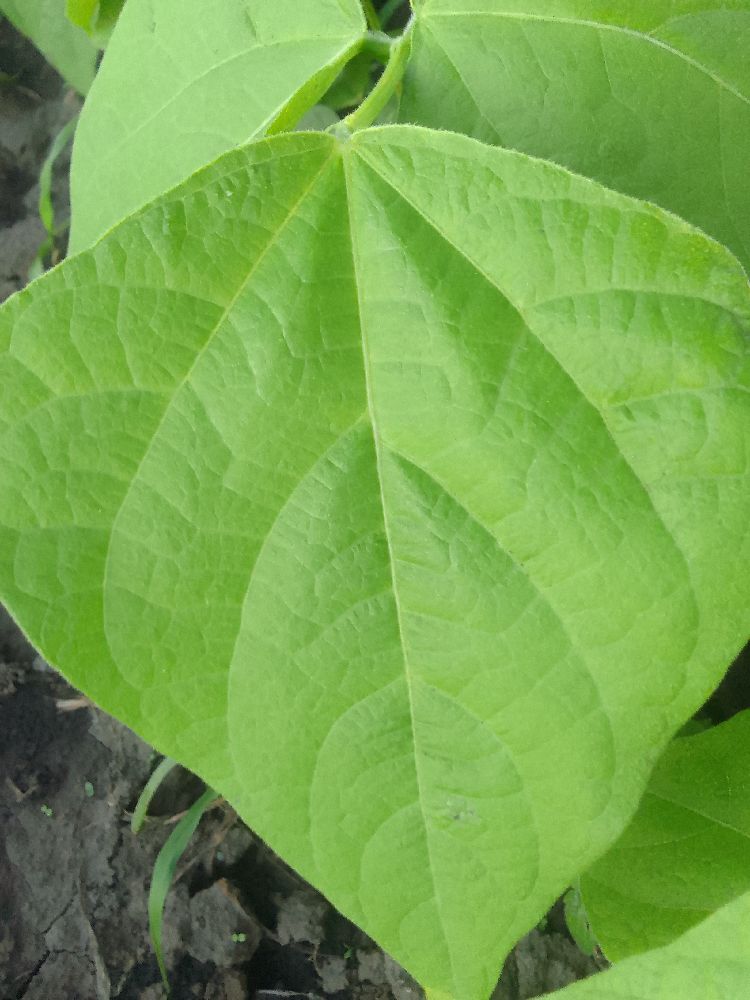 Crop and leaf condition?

common bean, healthy
